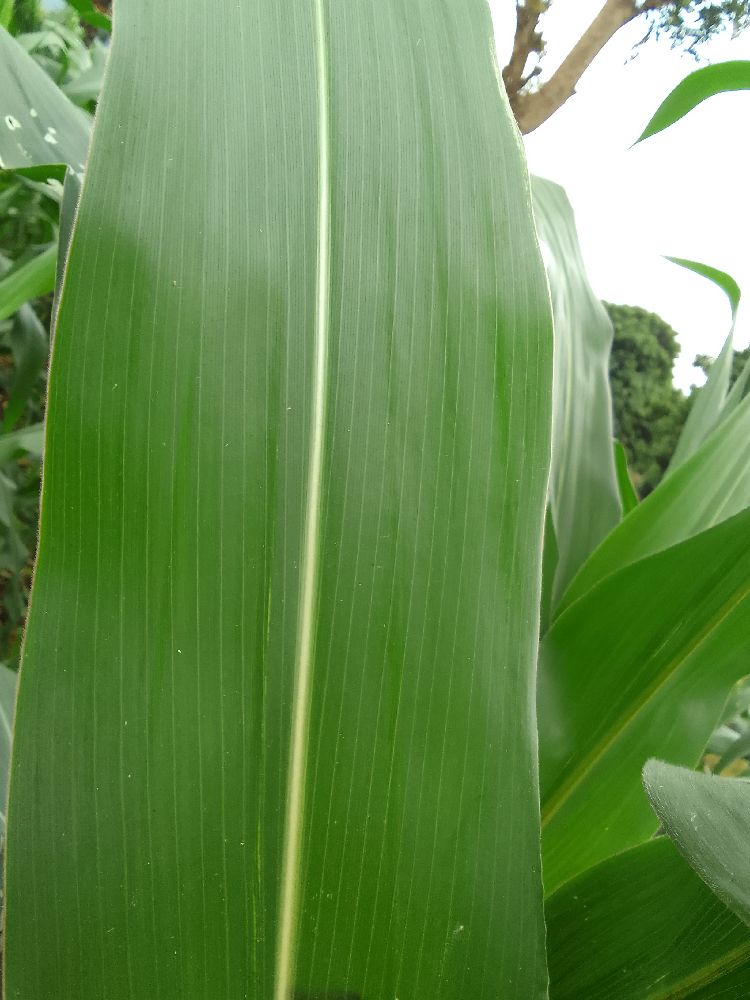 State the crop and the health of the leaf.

maize, healthy
